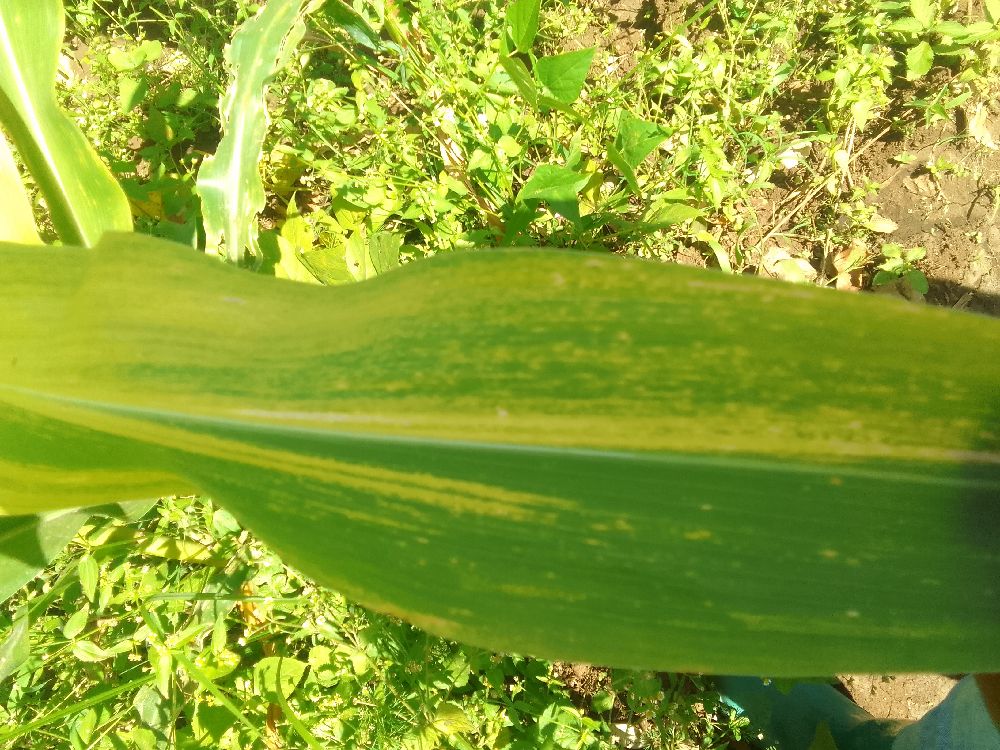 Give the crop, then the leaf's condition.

maize, maize lethal necrosis
